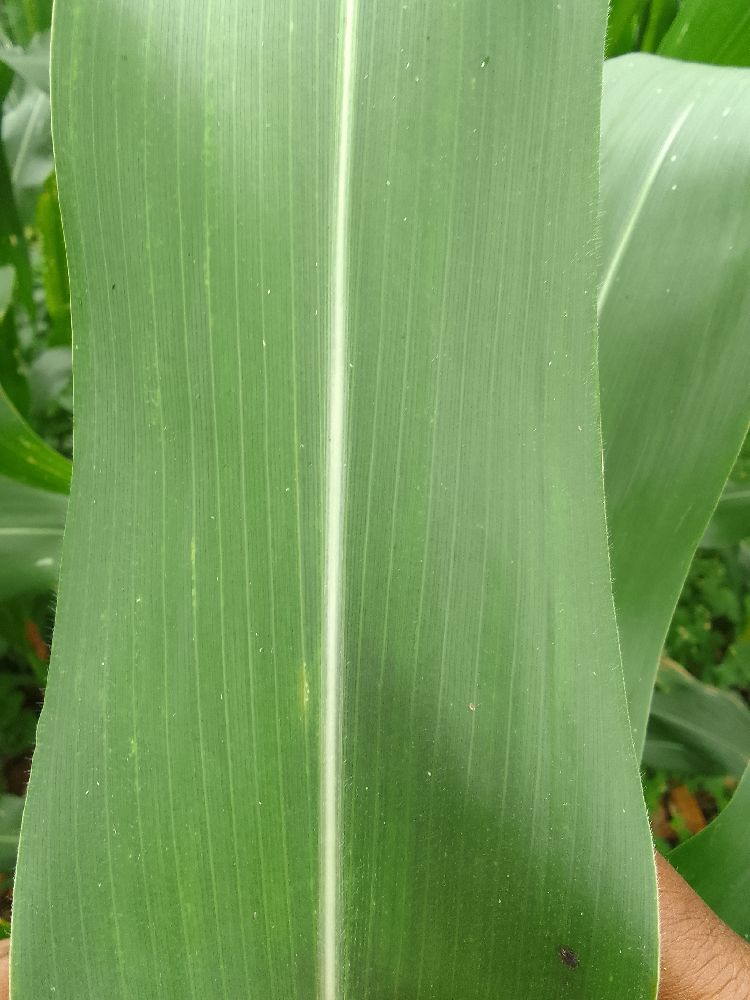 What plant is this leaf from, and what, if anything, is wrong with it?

maize, healthy
